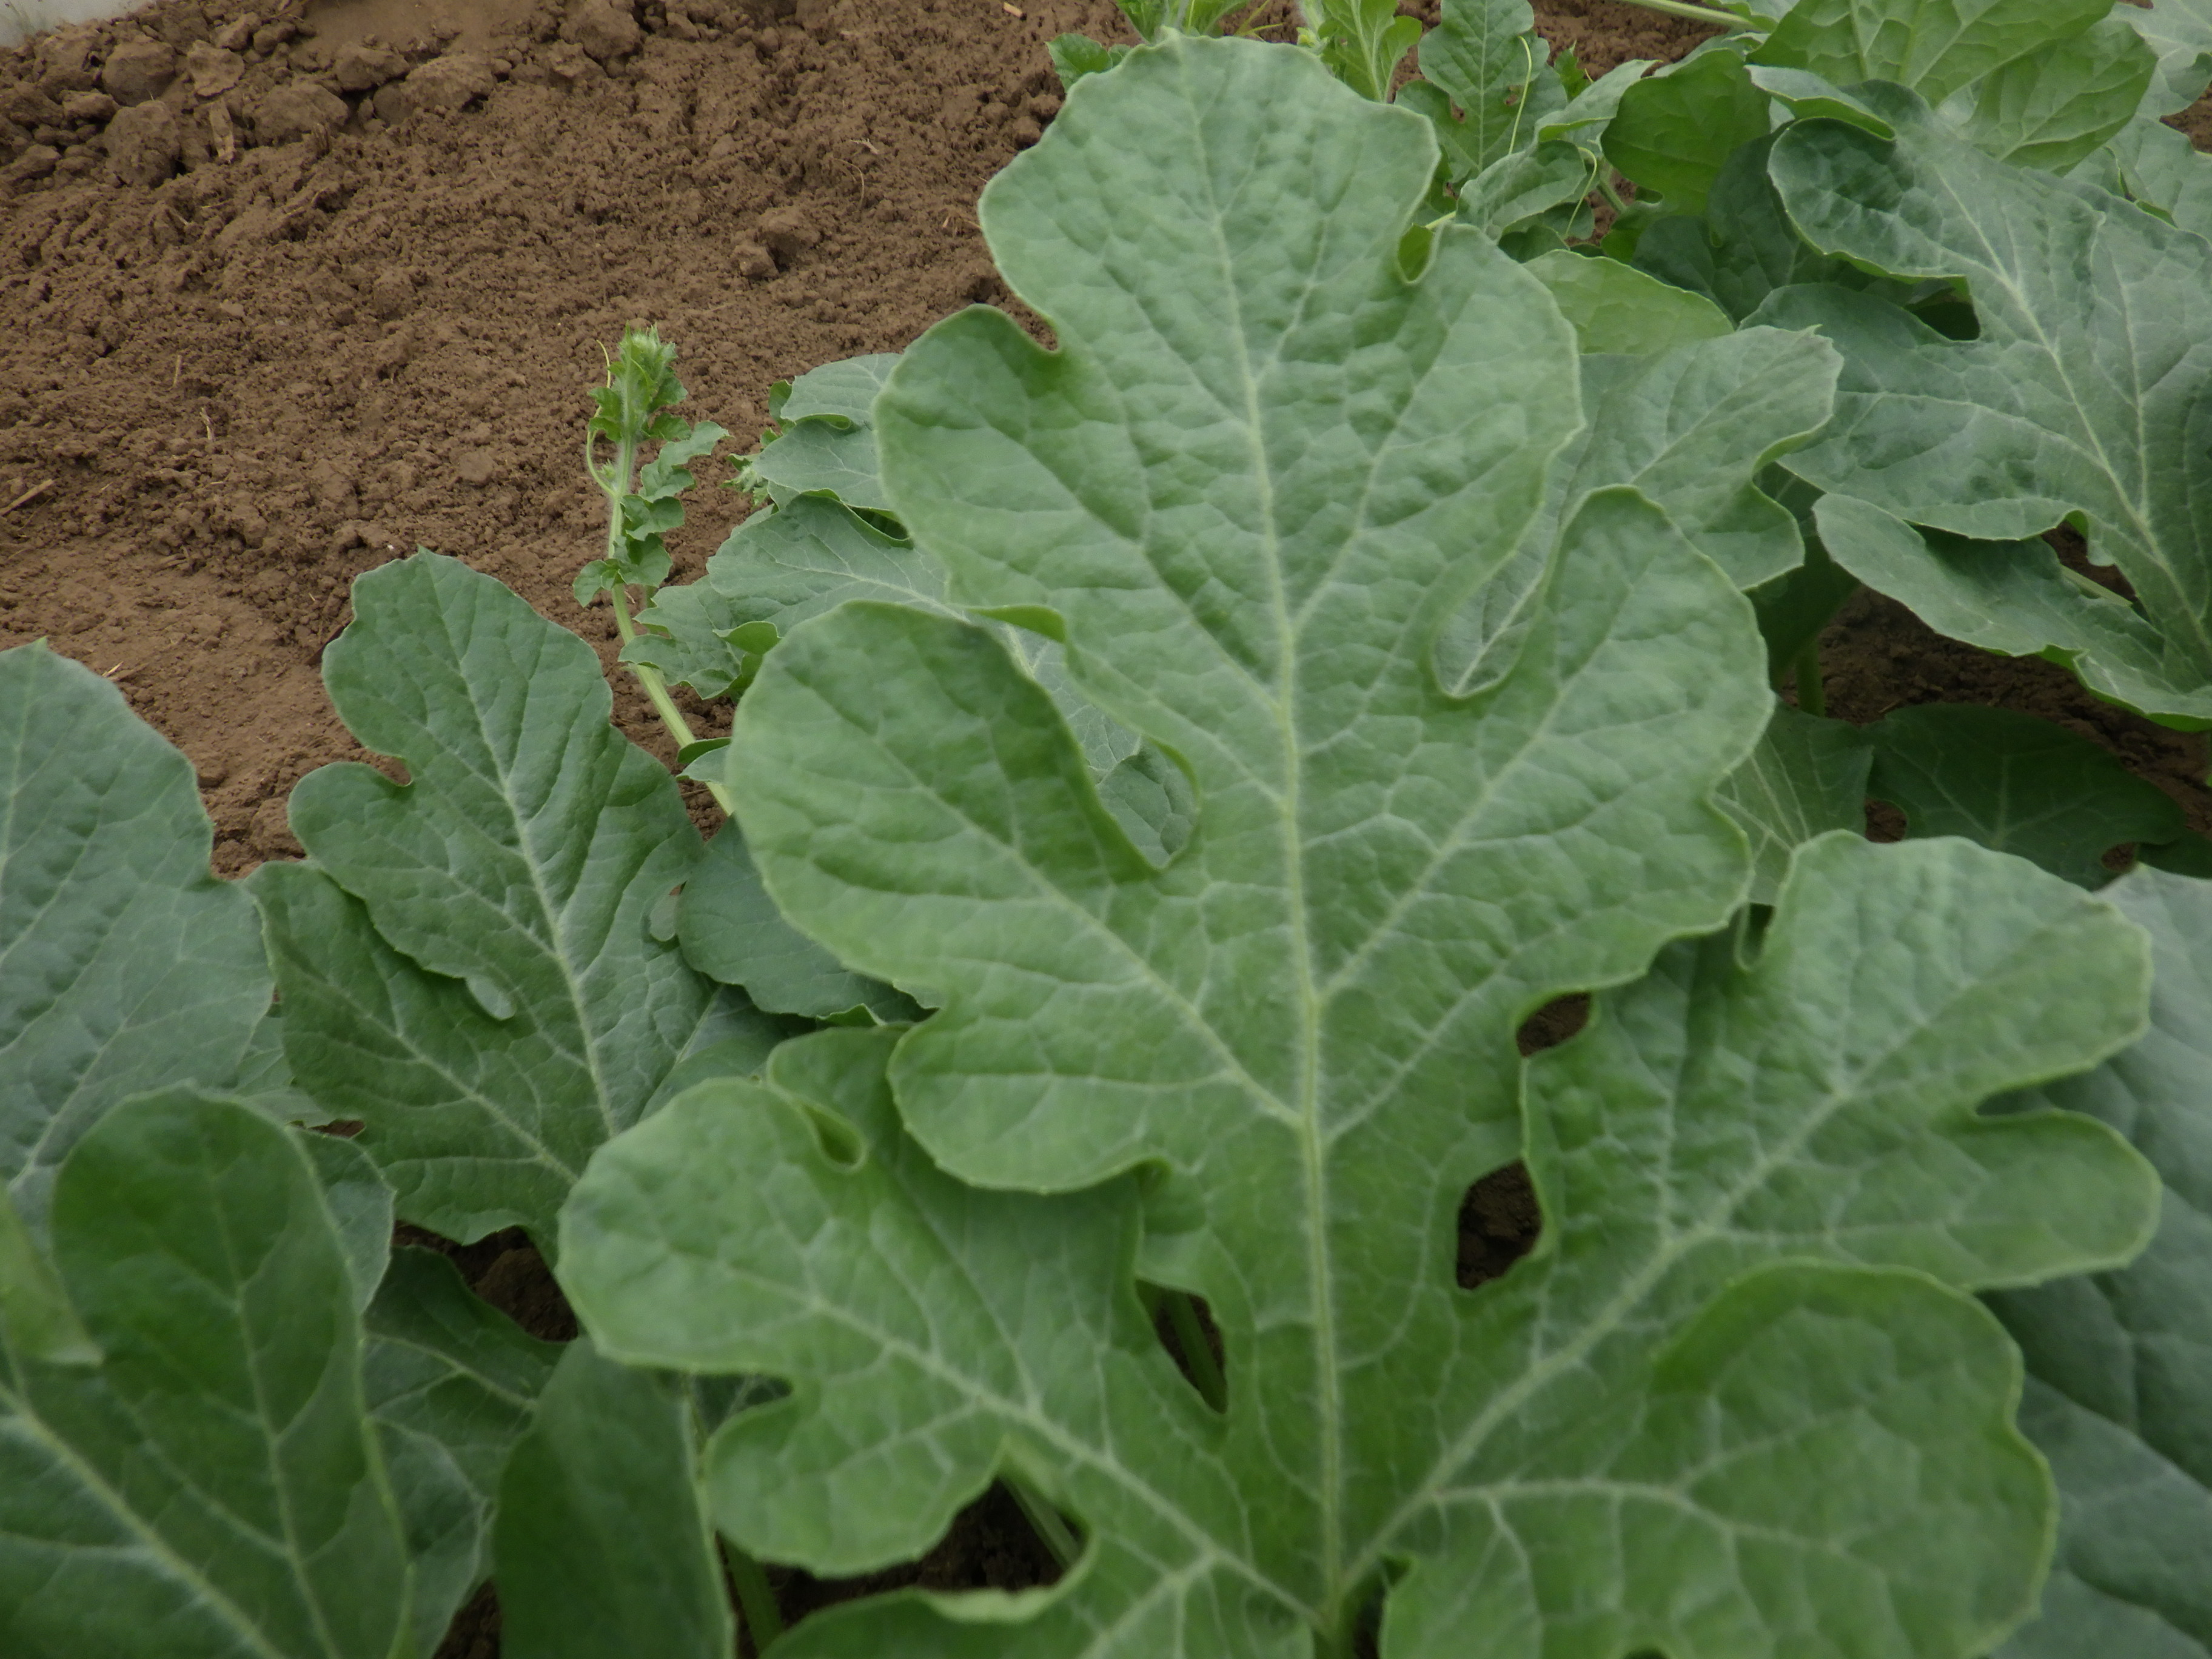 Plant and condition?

watermelon, healthy
